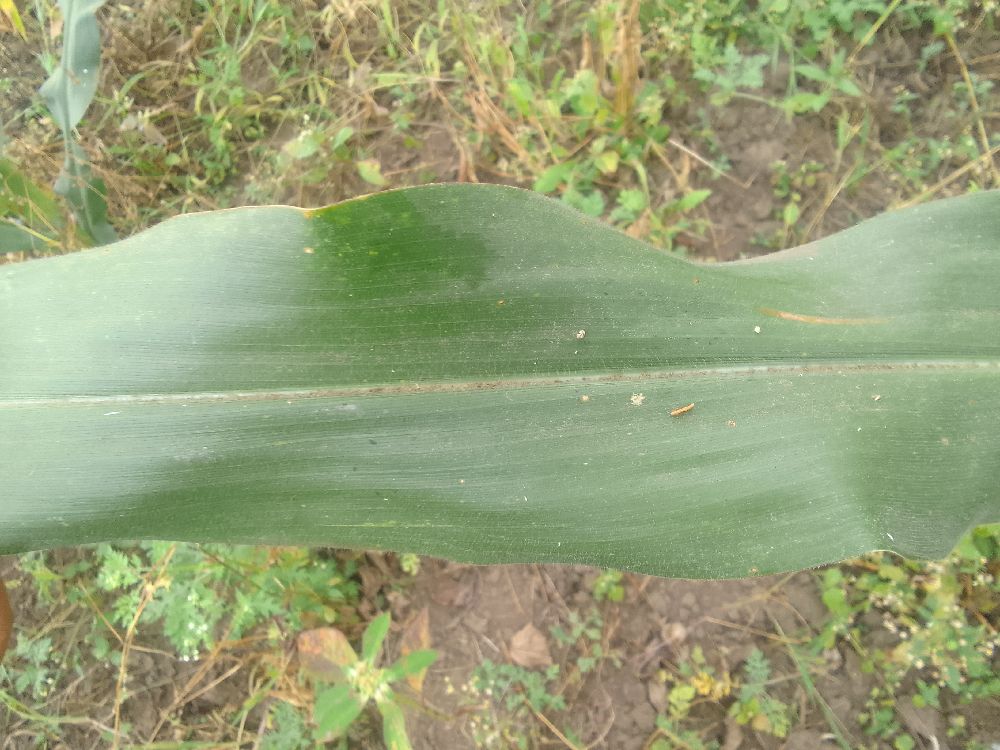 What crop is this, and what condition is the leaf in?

maize, healthy
